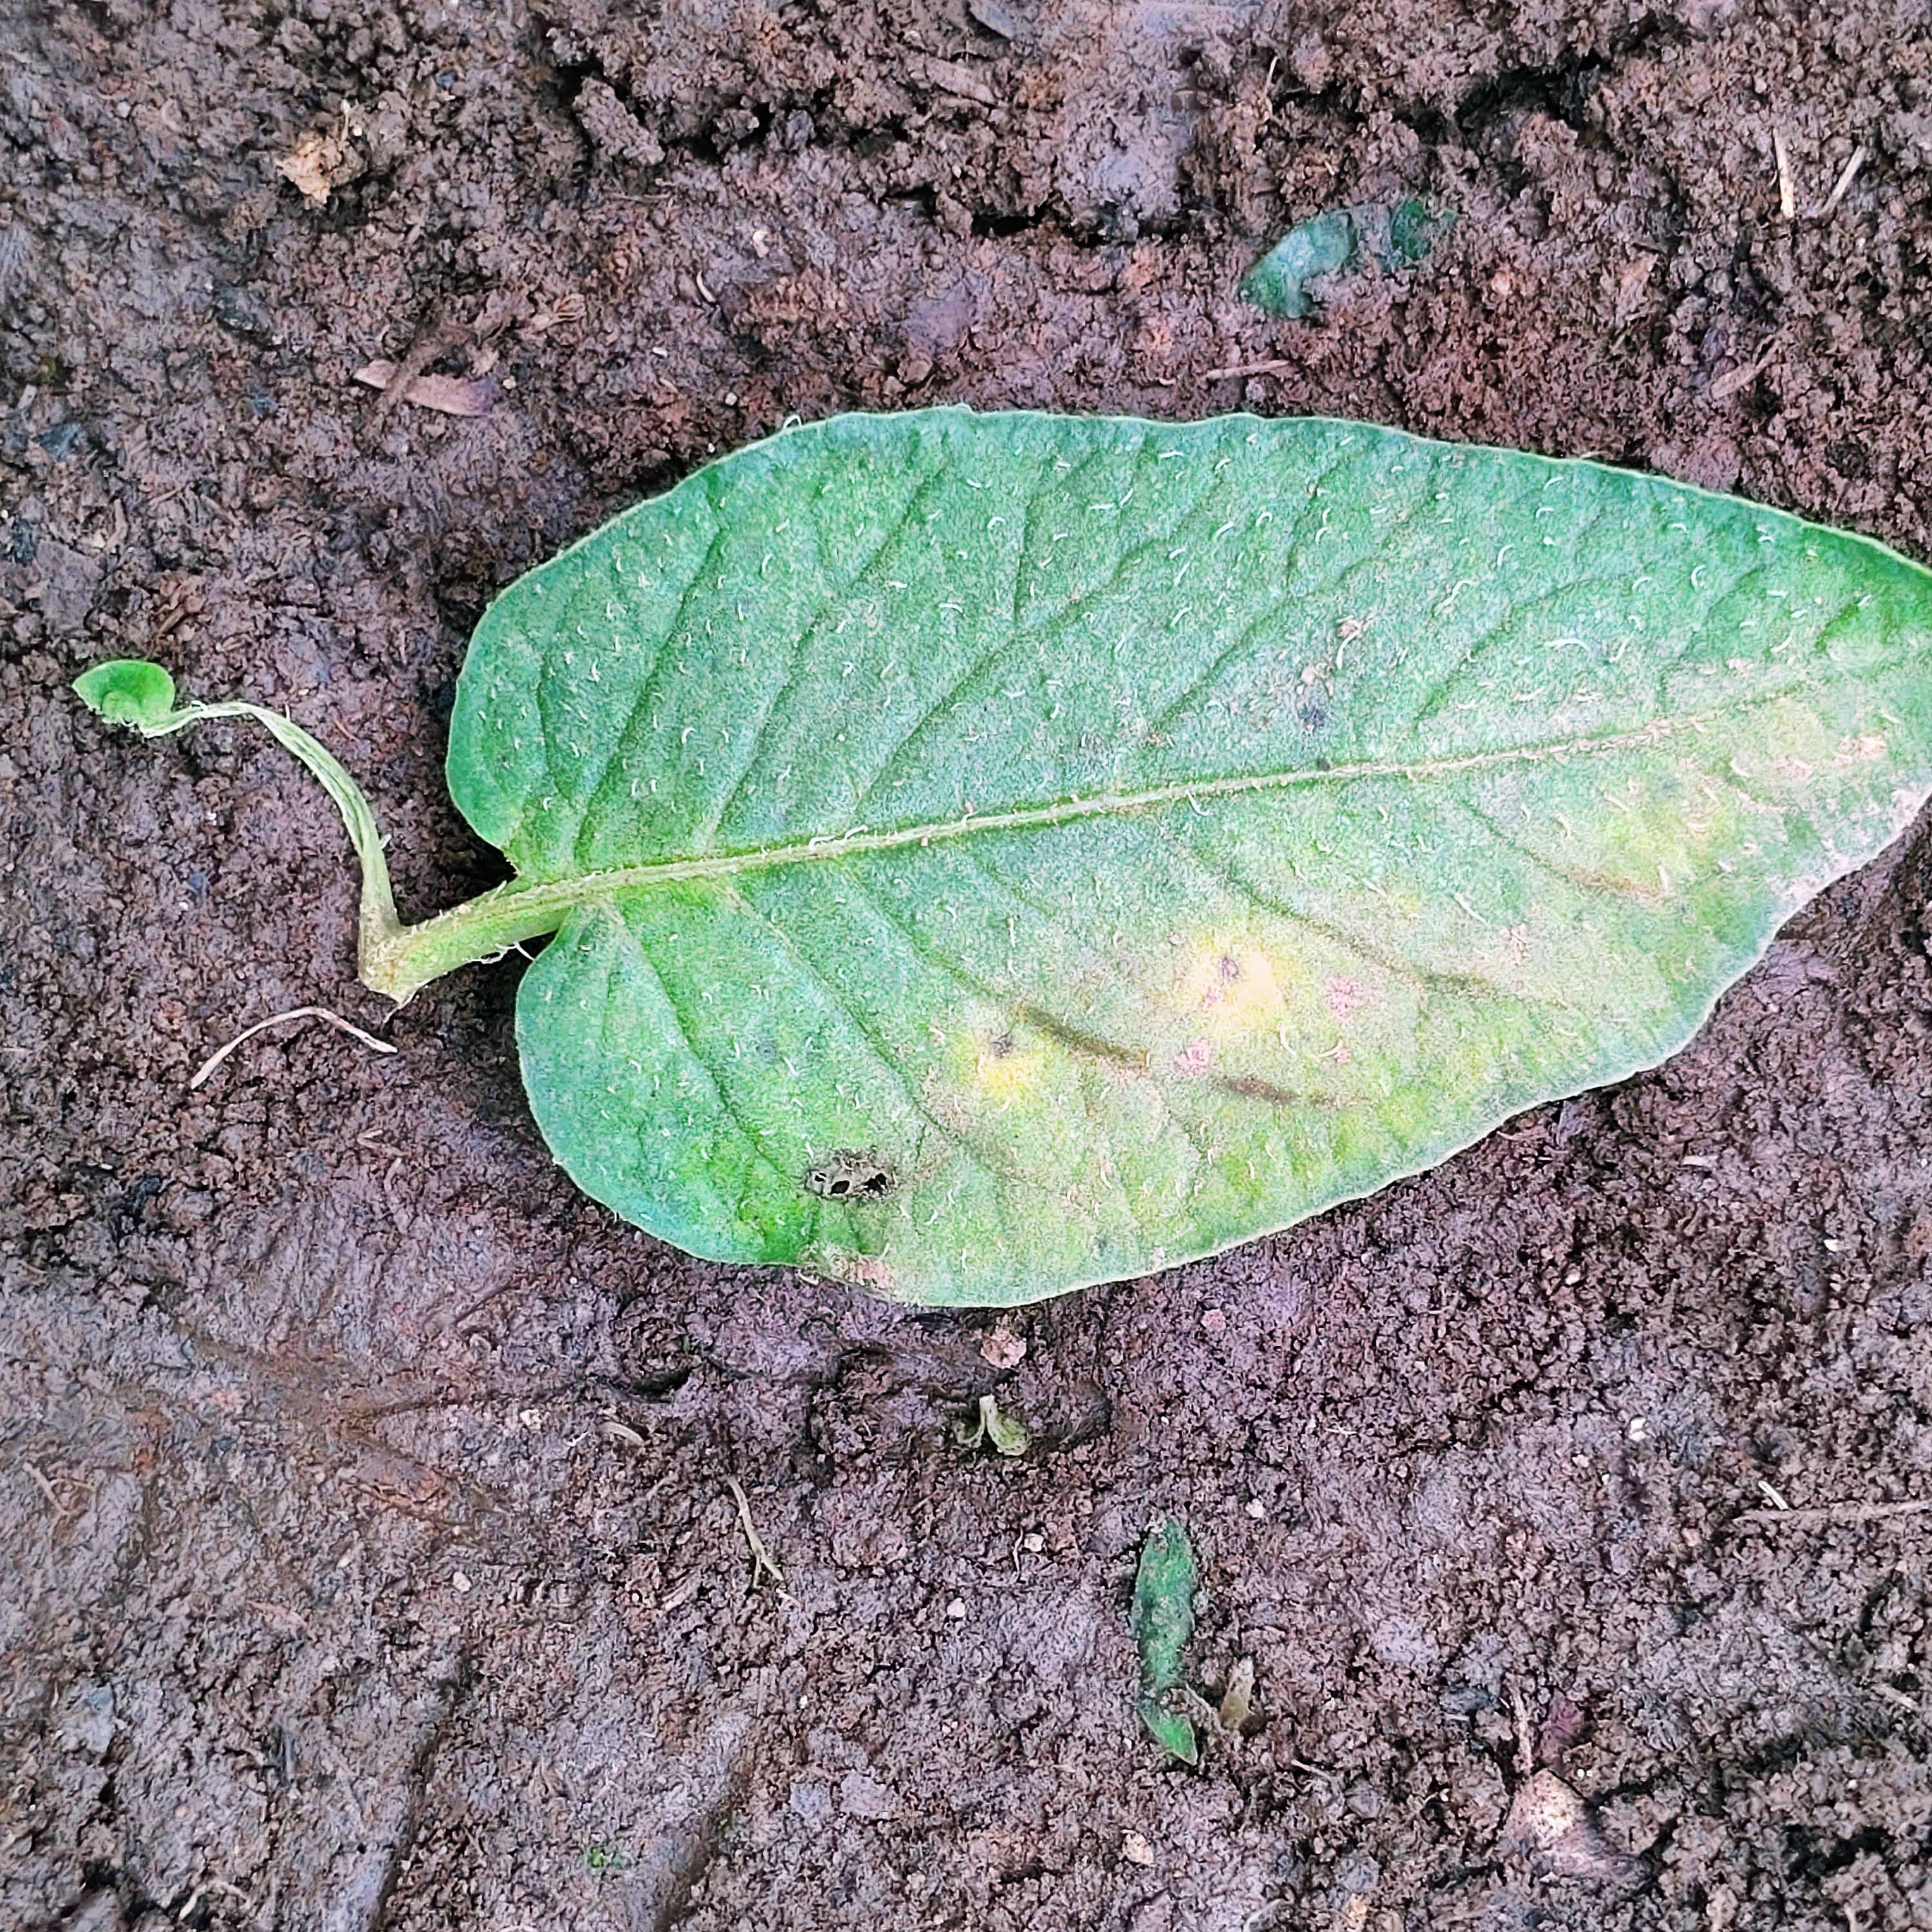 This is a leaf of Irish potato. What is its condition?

late blight
